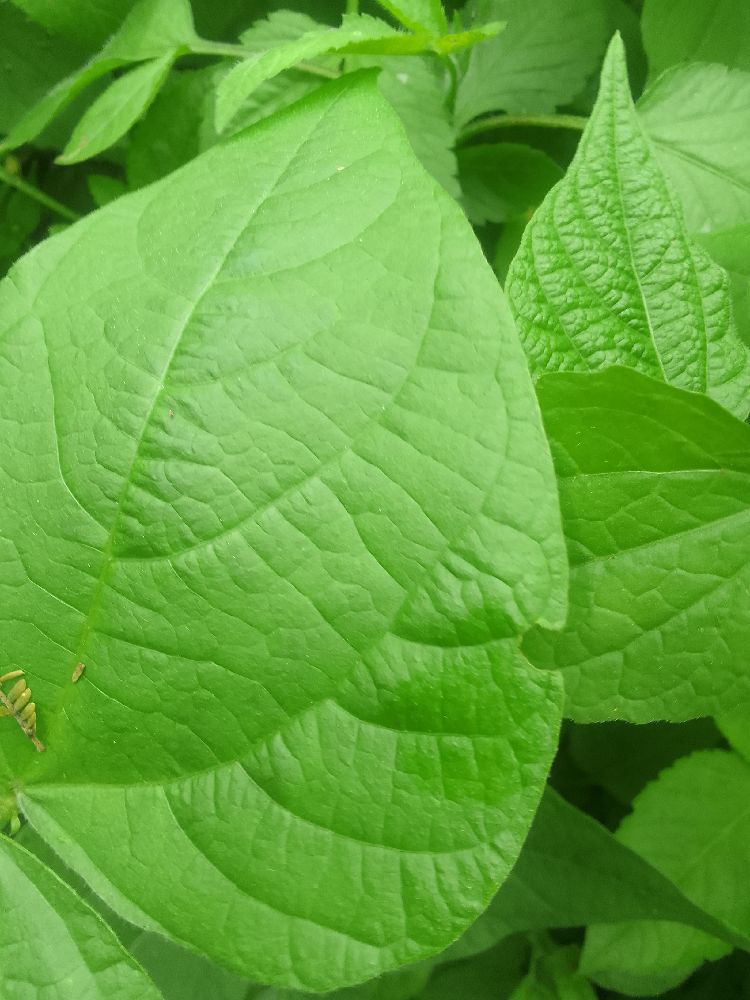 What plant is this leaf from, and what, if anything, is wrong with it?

common bean, healthy
